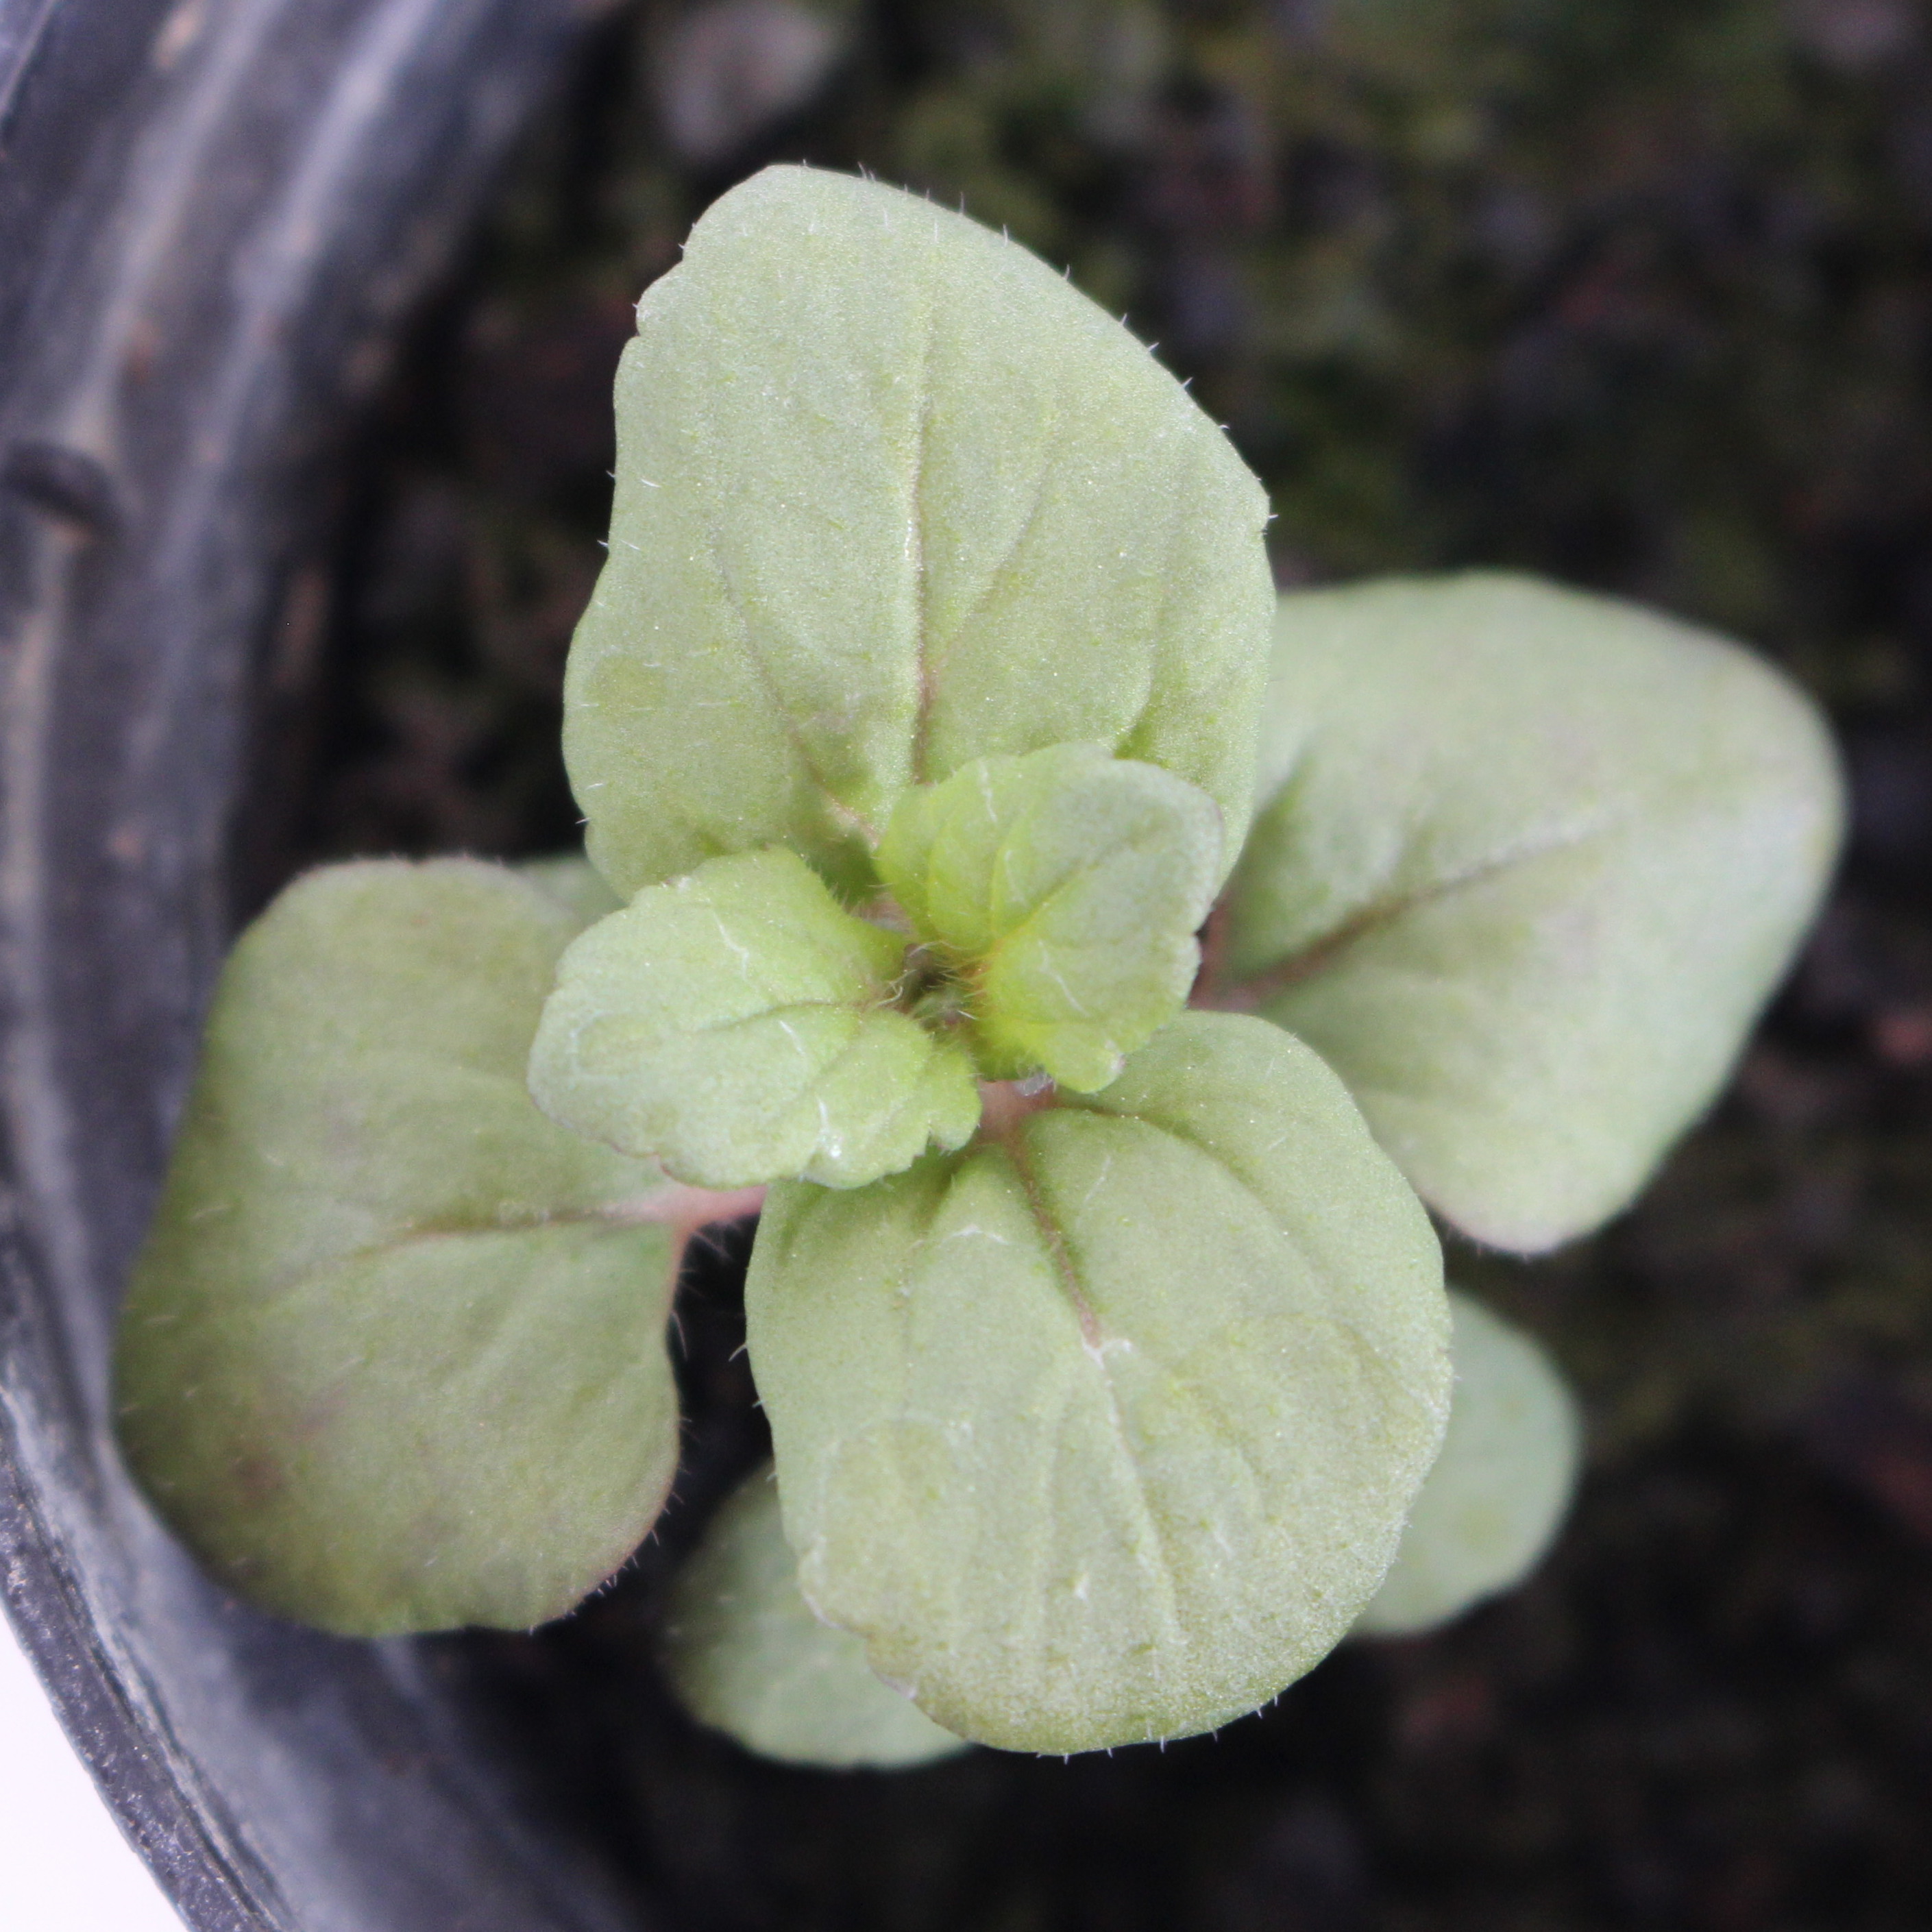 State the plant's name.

Veronica persica
